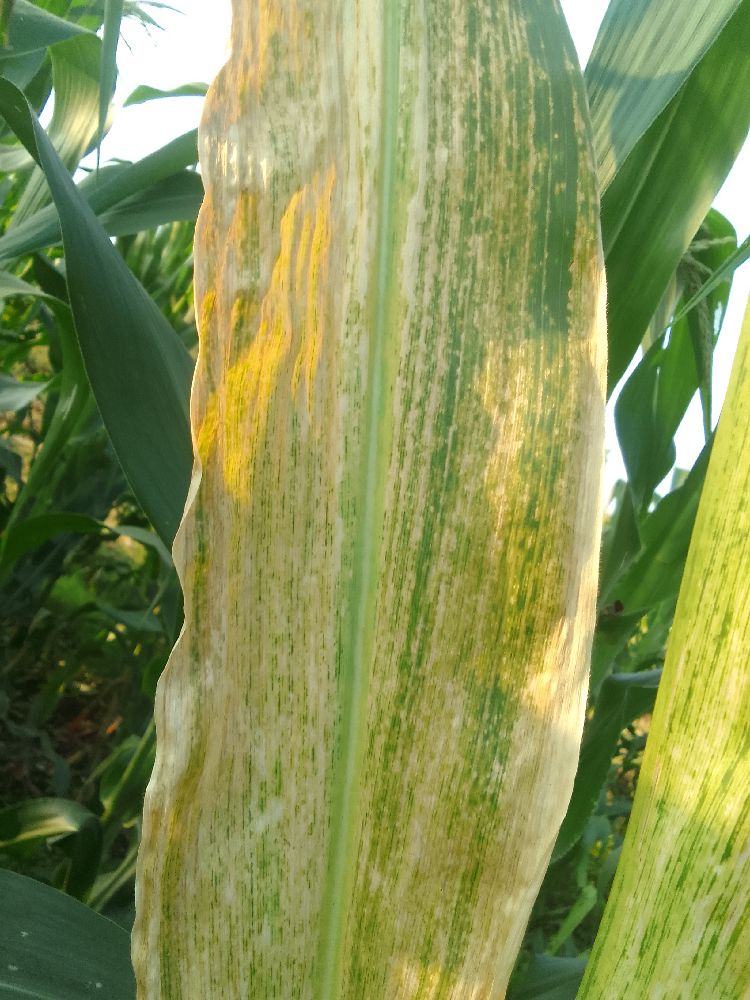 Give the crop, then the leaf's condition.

maize, maize lethal necrosis
